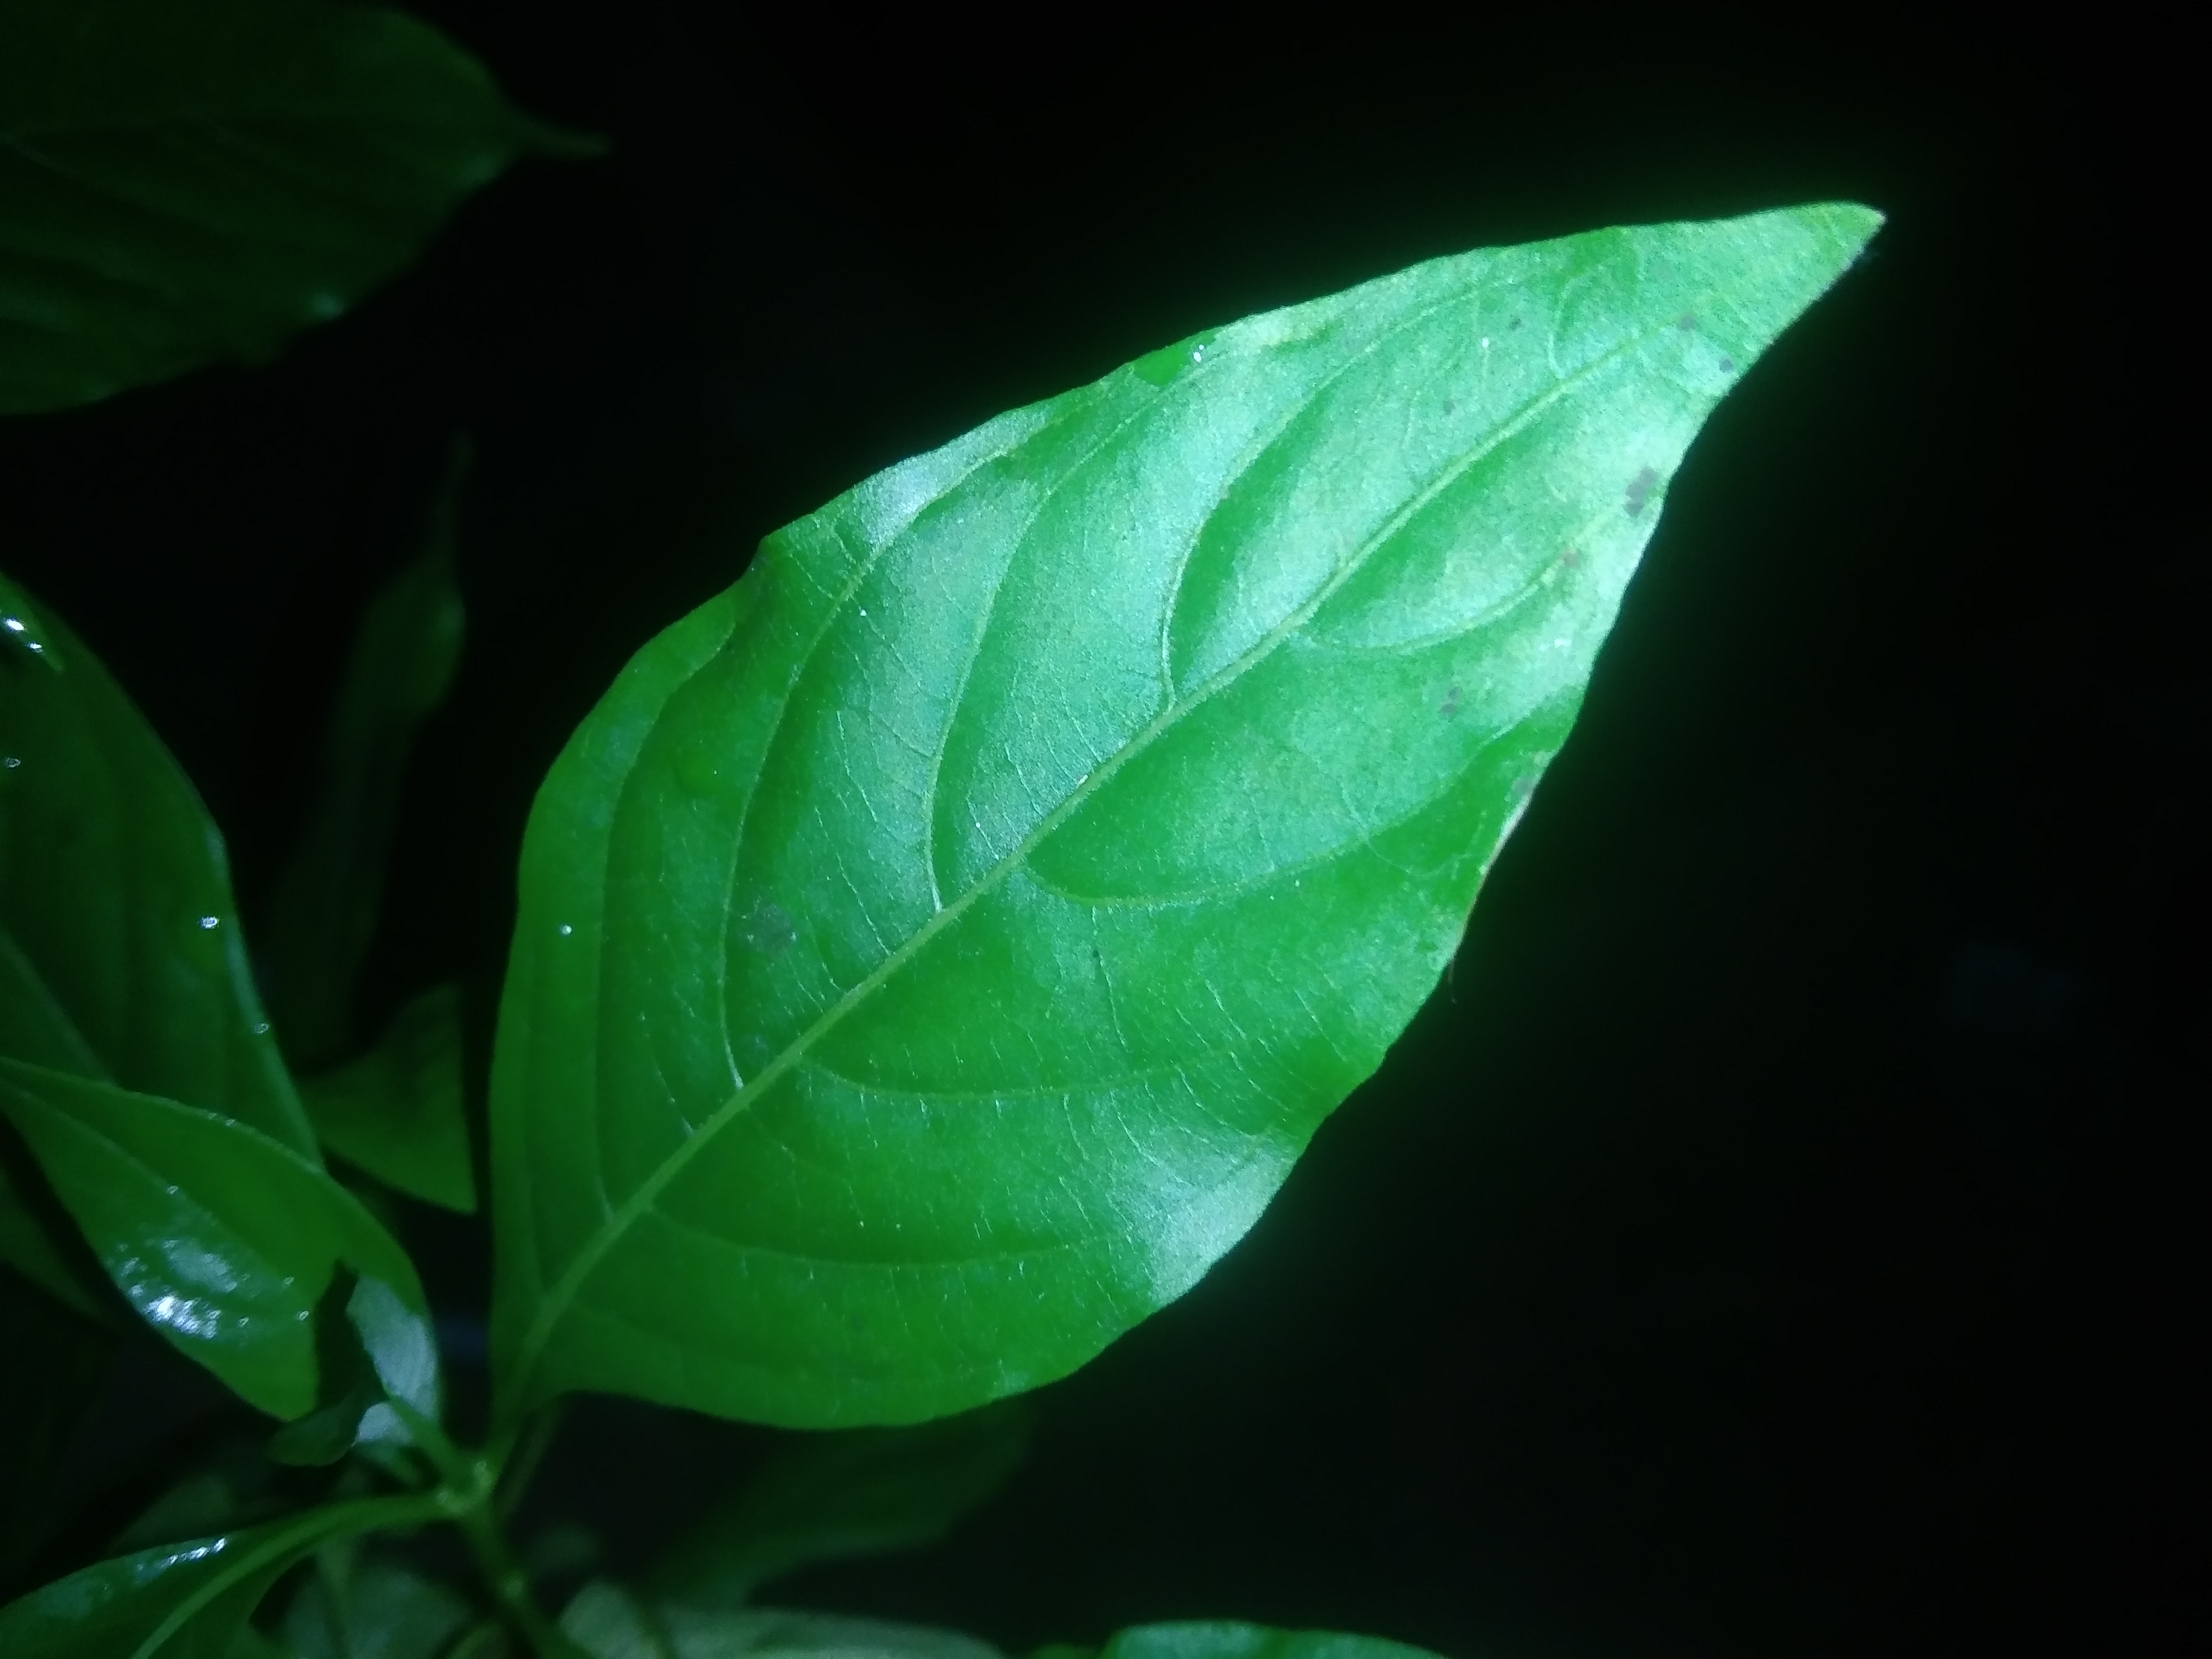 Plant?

vasaka
